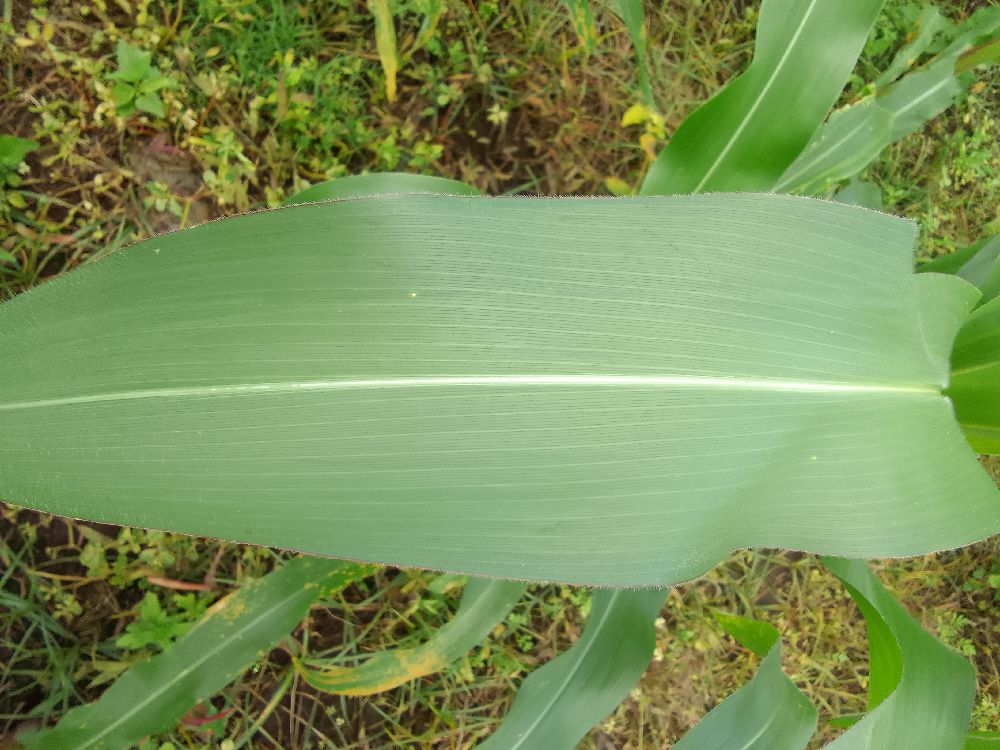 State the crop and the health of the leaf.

maize, healthy
